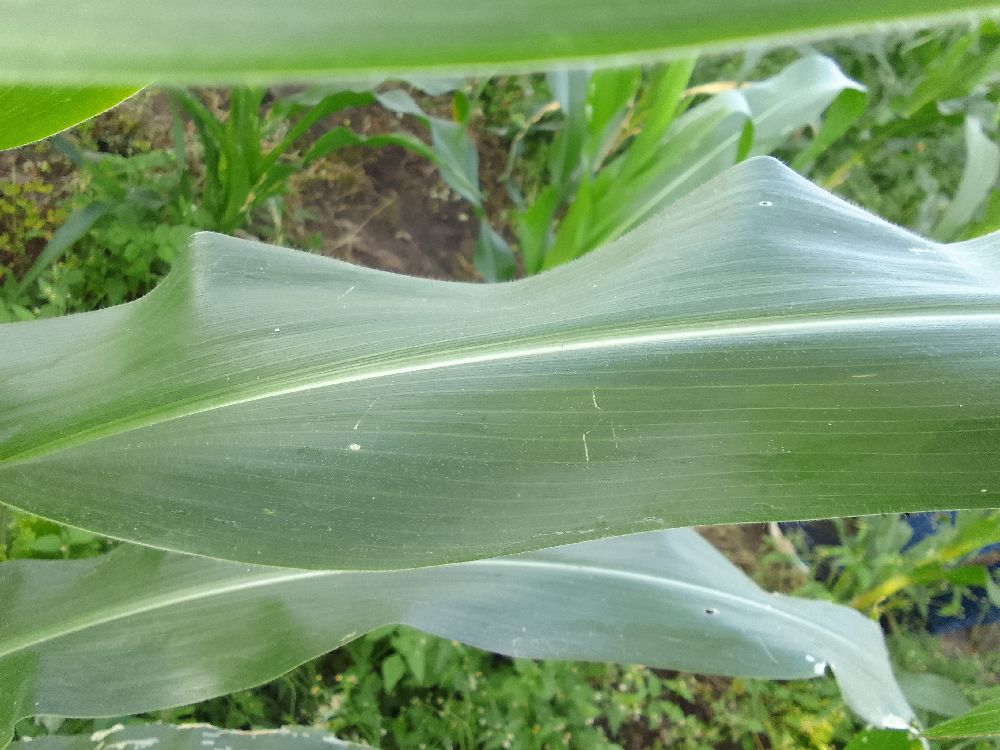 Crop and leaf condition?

maize, healthy
